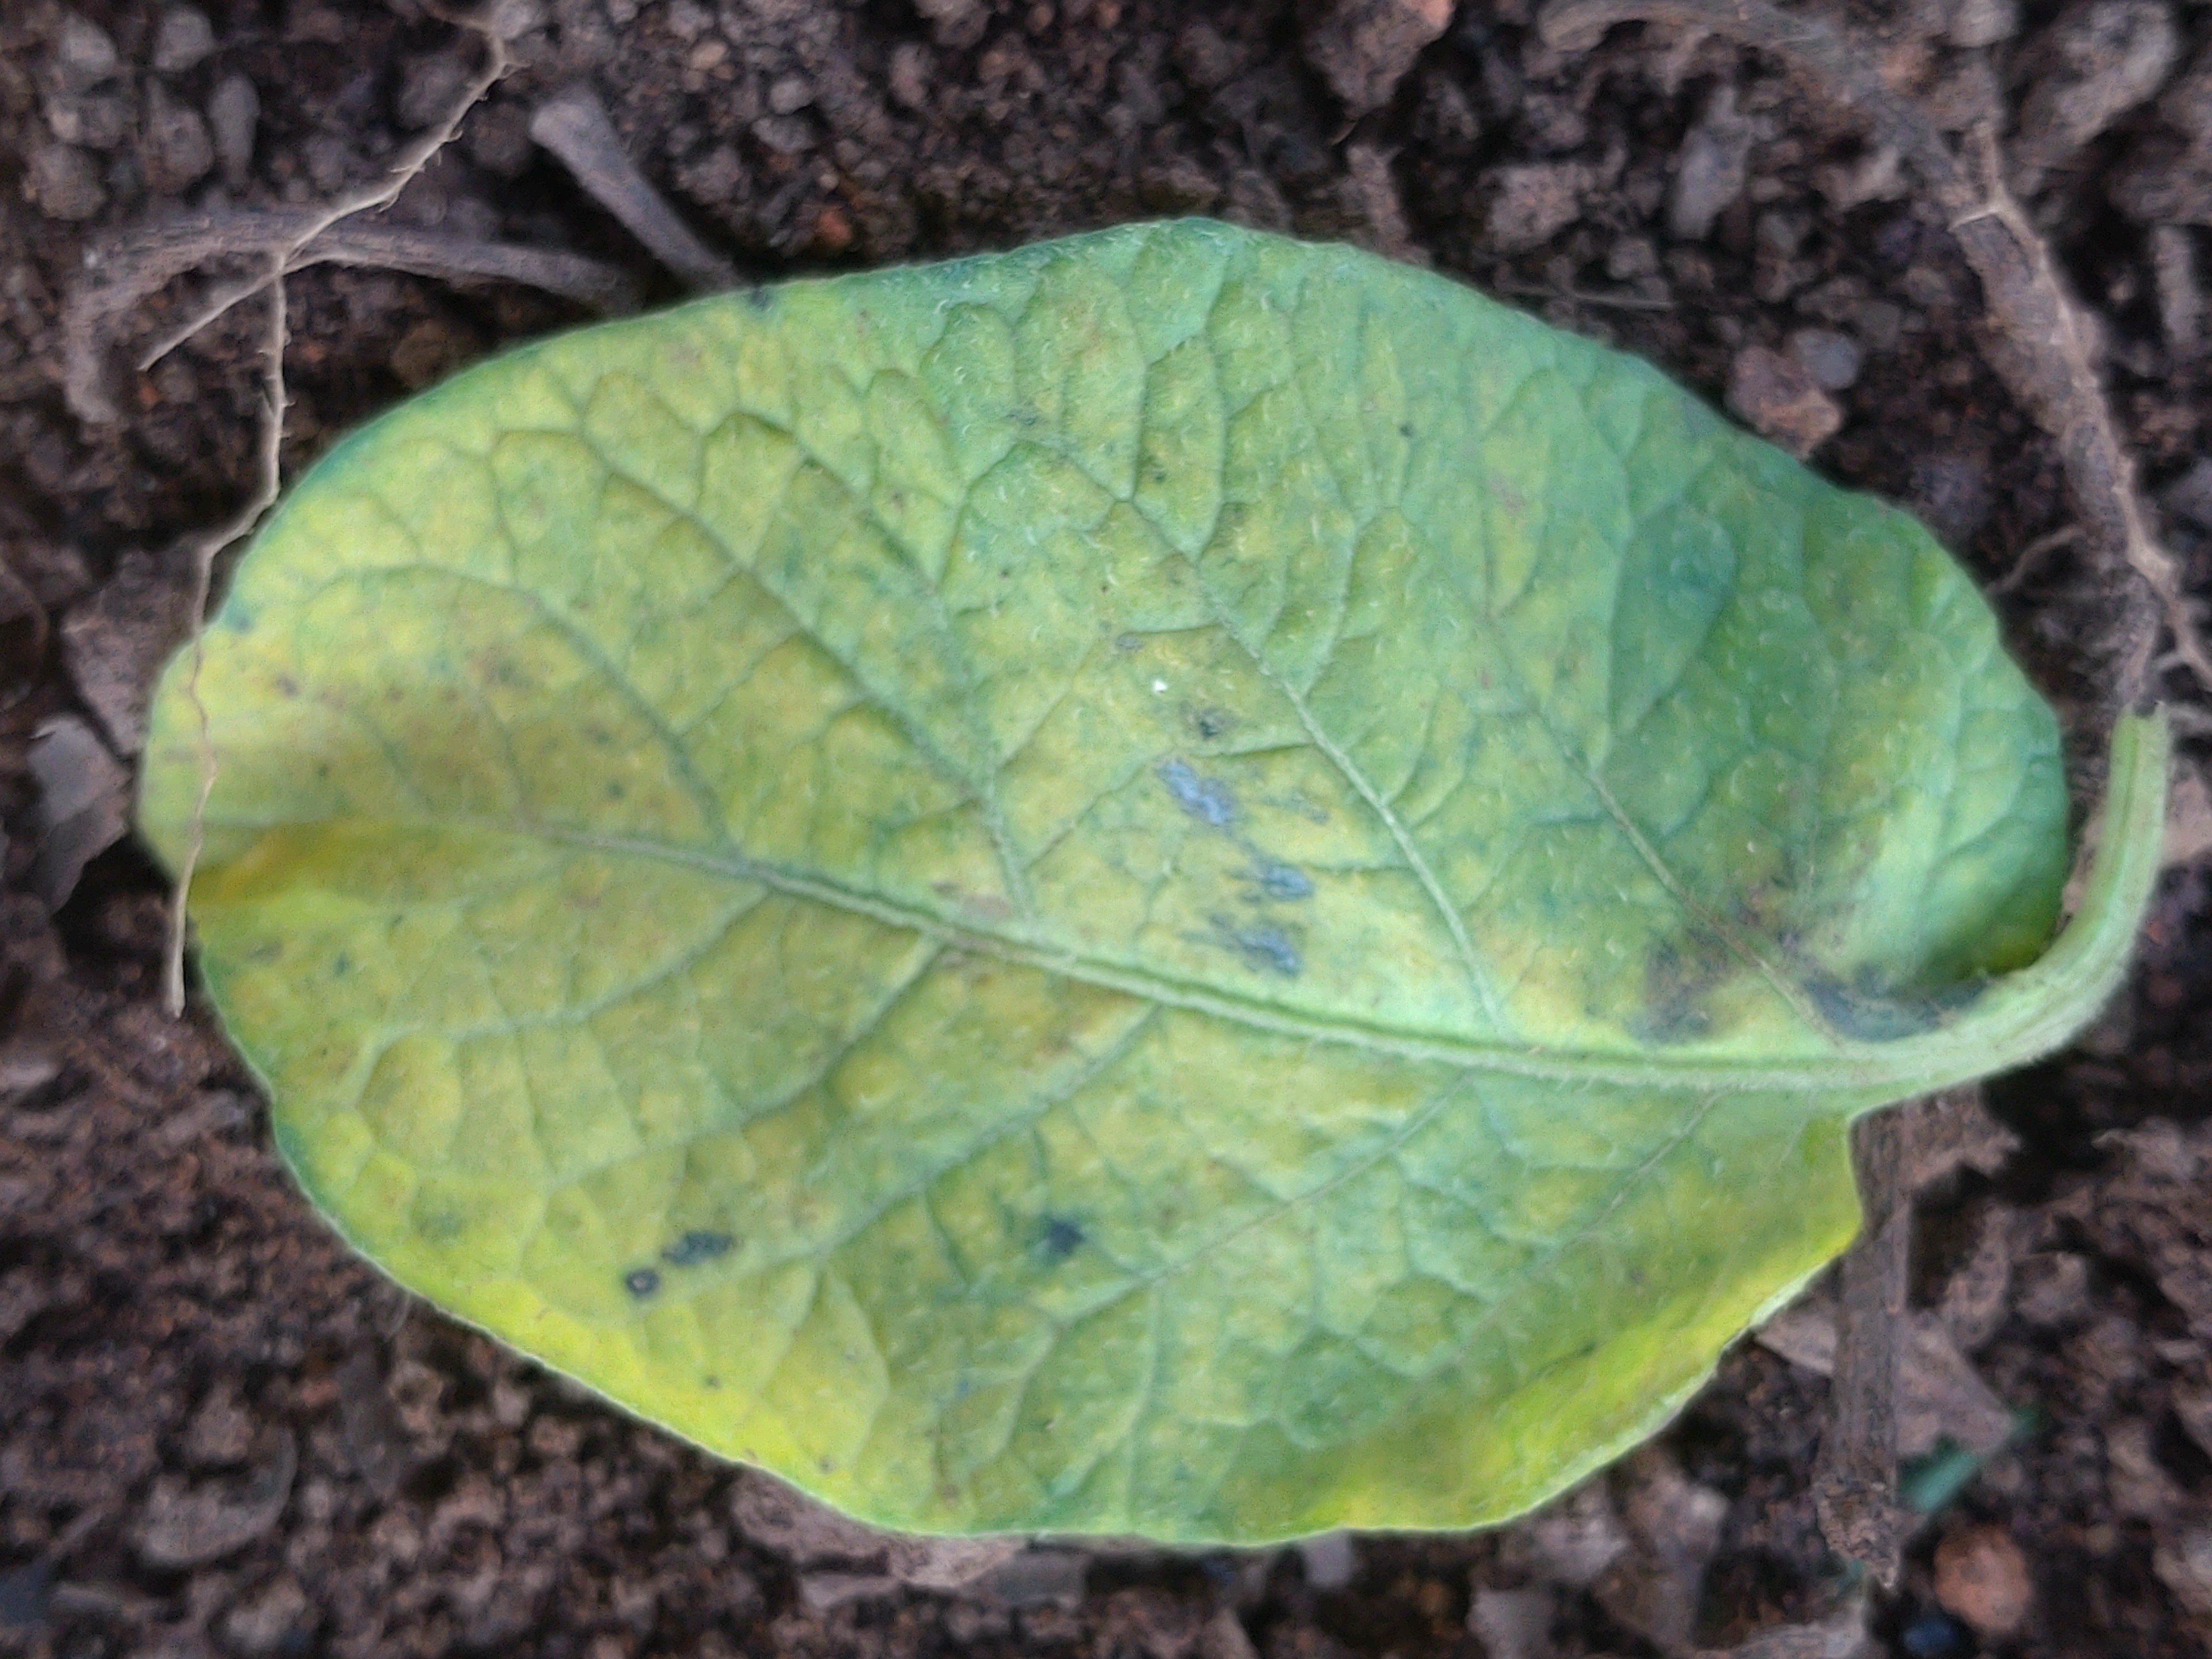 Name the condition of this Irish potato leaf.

late blight
